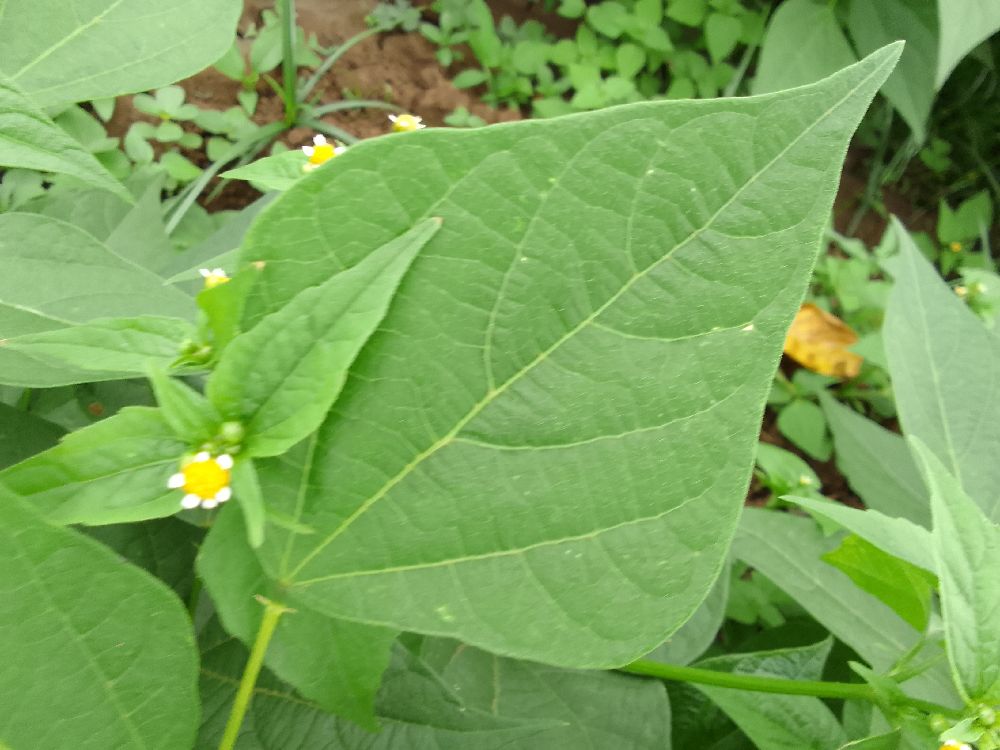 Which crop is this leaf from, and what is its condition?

common bean, healthy
